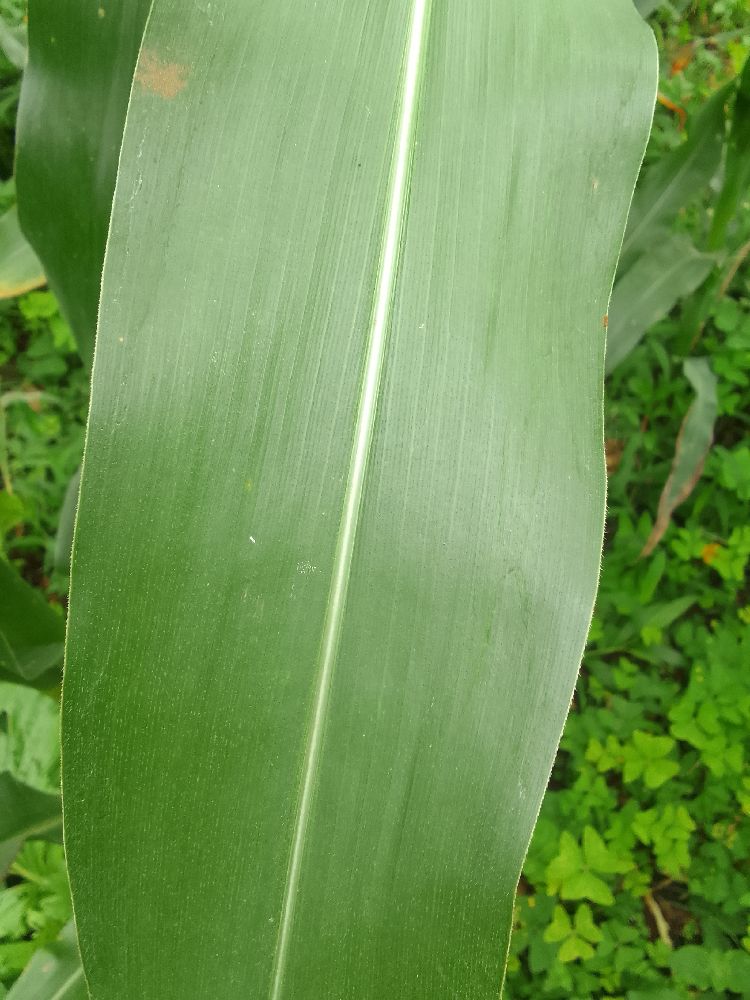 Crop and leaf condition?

maize, healthy
